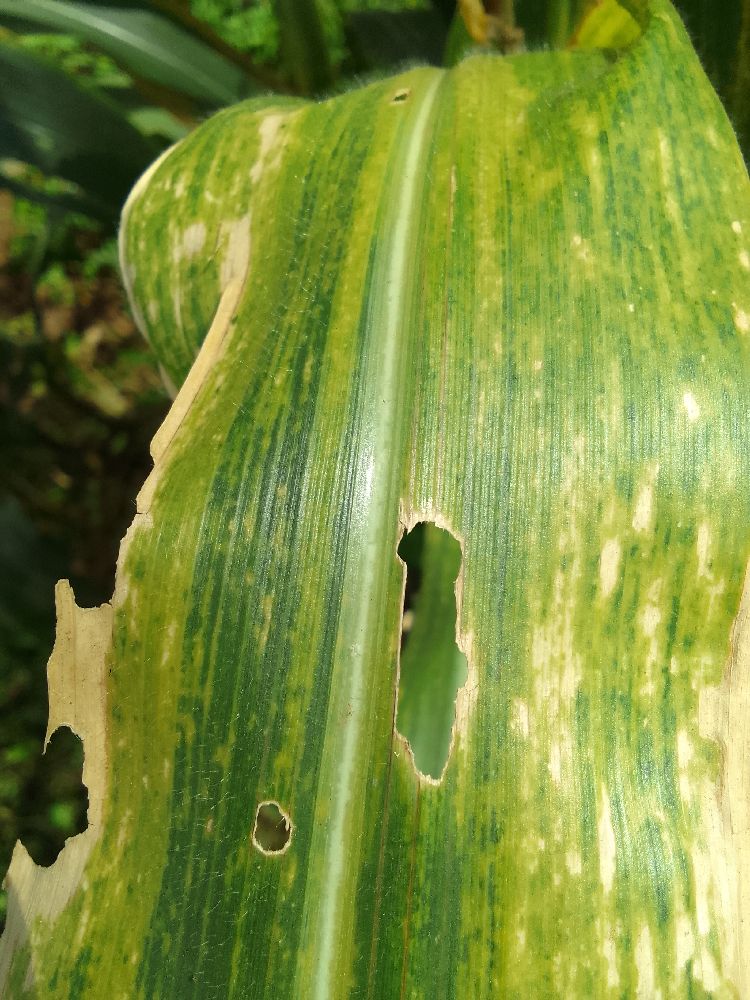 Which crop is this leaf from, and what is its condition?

maize, maize lethal necrosis
